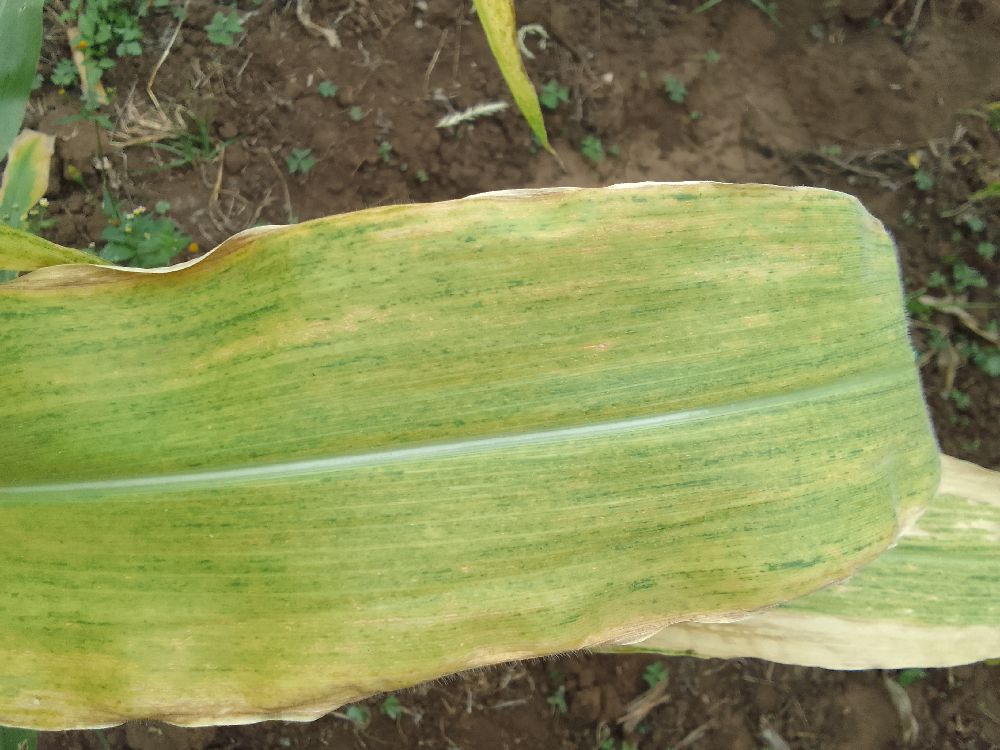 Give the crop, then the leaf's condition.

maize, maize lethal necrosis
